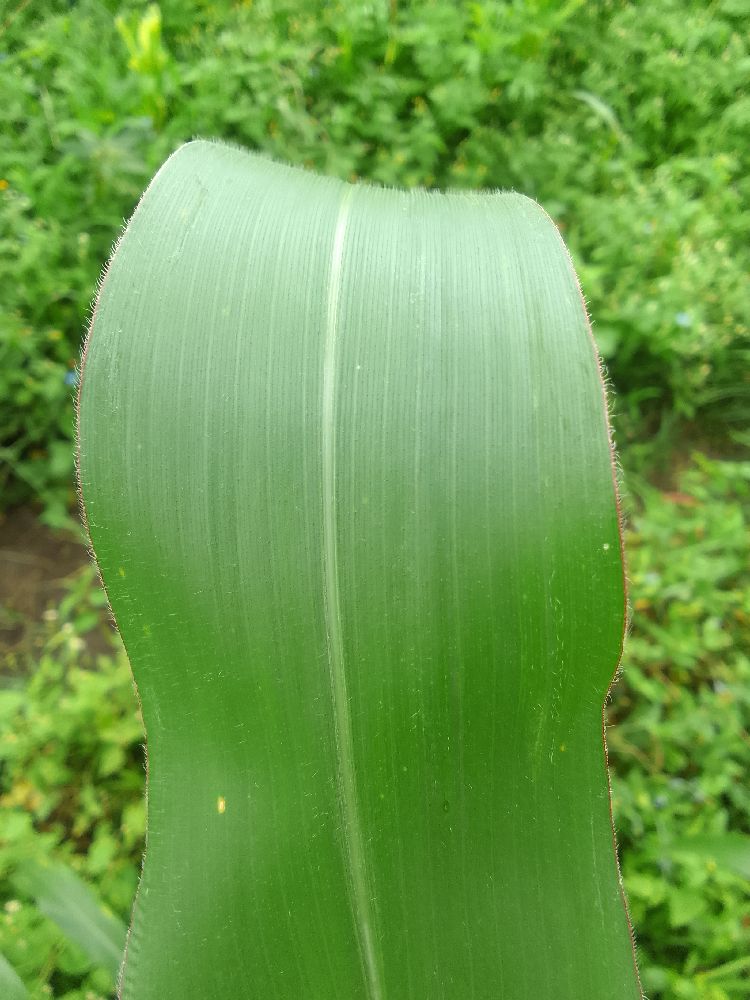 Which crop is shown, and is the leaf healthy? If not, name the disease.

maize, healthy
